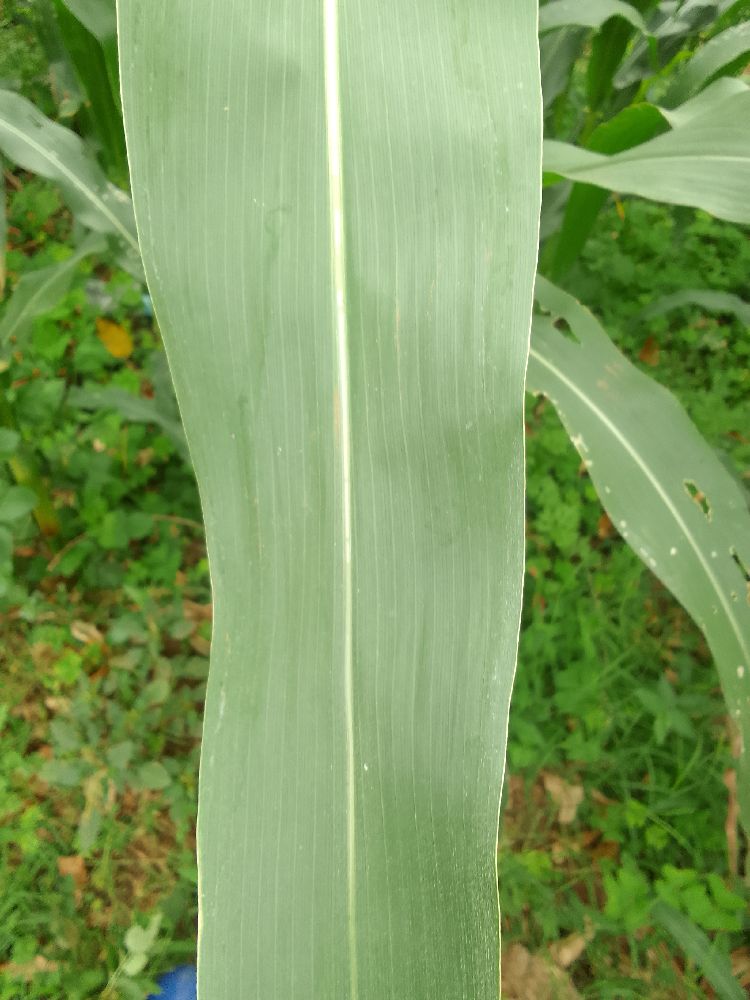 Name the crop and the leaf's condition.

maize, healthy
